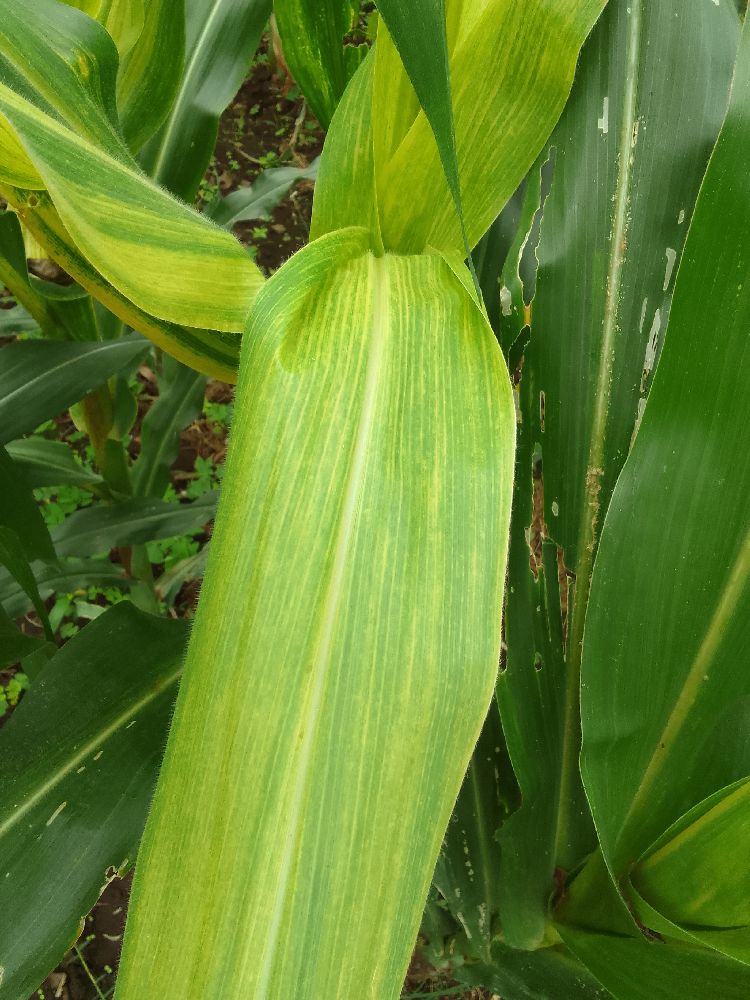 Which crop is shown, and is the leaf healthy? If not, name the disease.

maize, maize lethal necrosis
